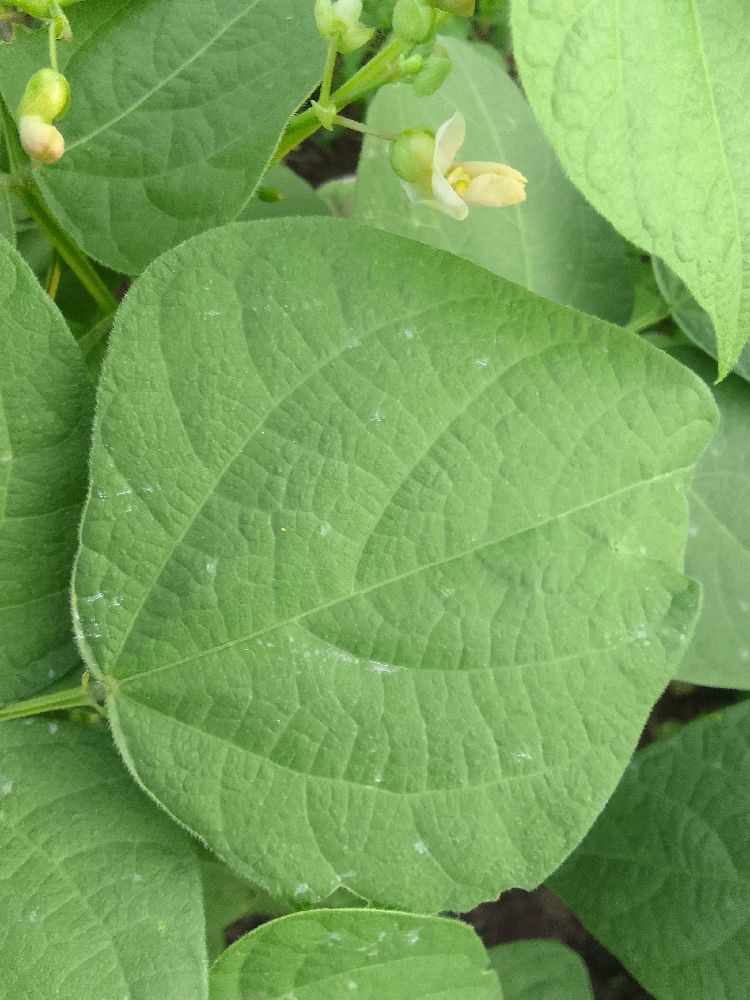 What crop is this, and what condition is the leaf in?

common bean, healthy
